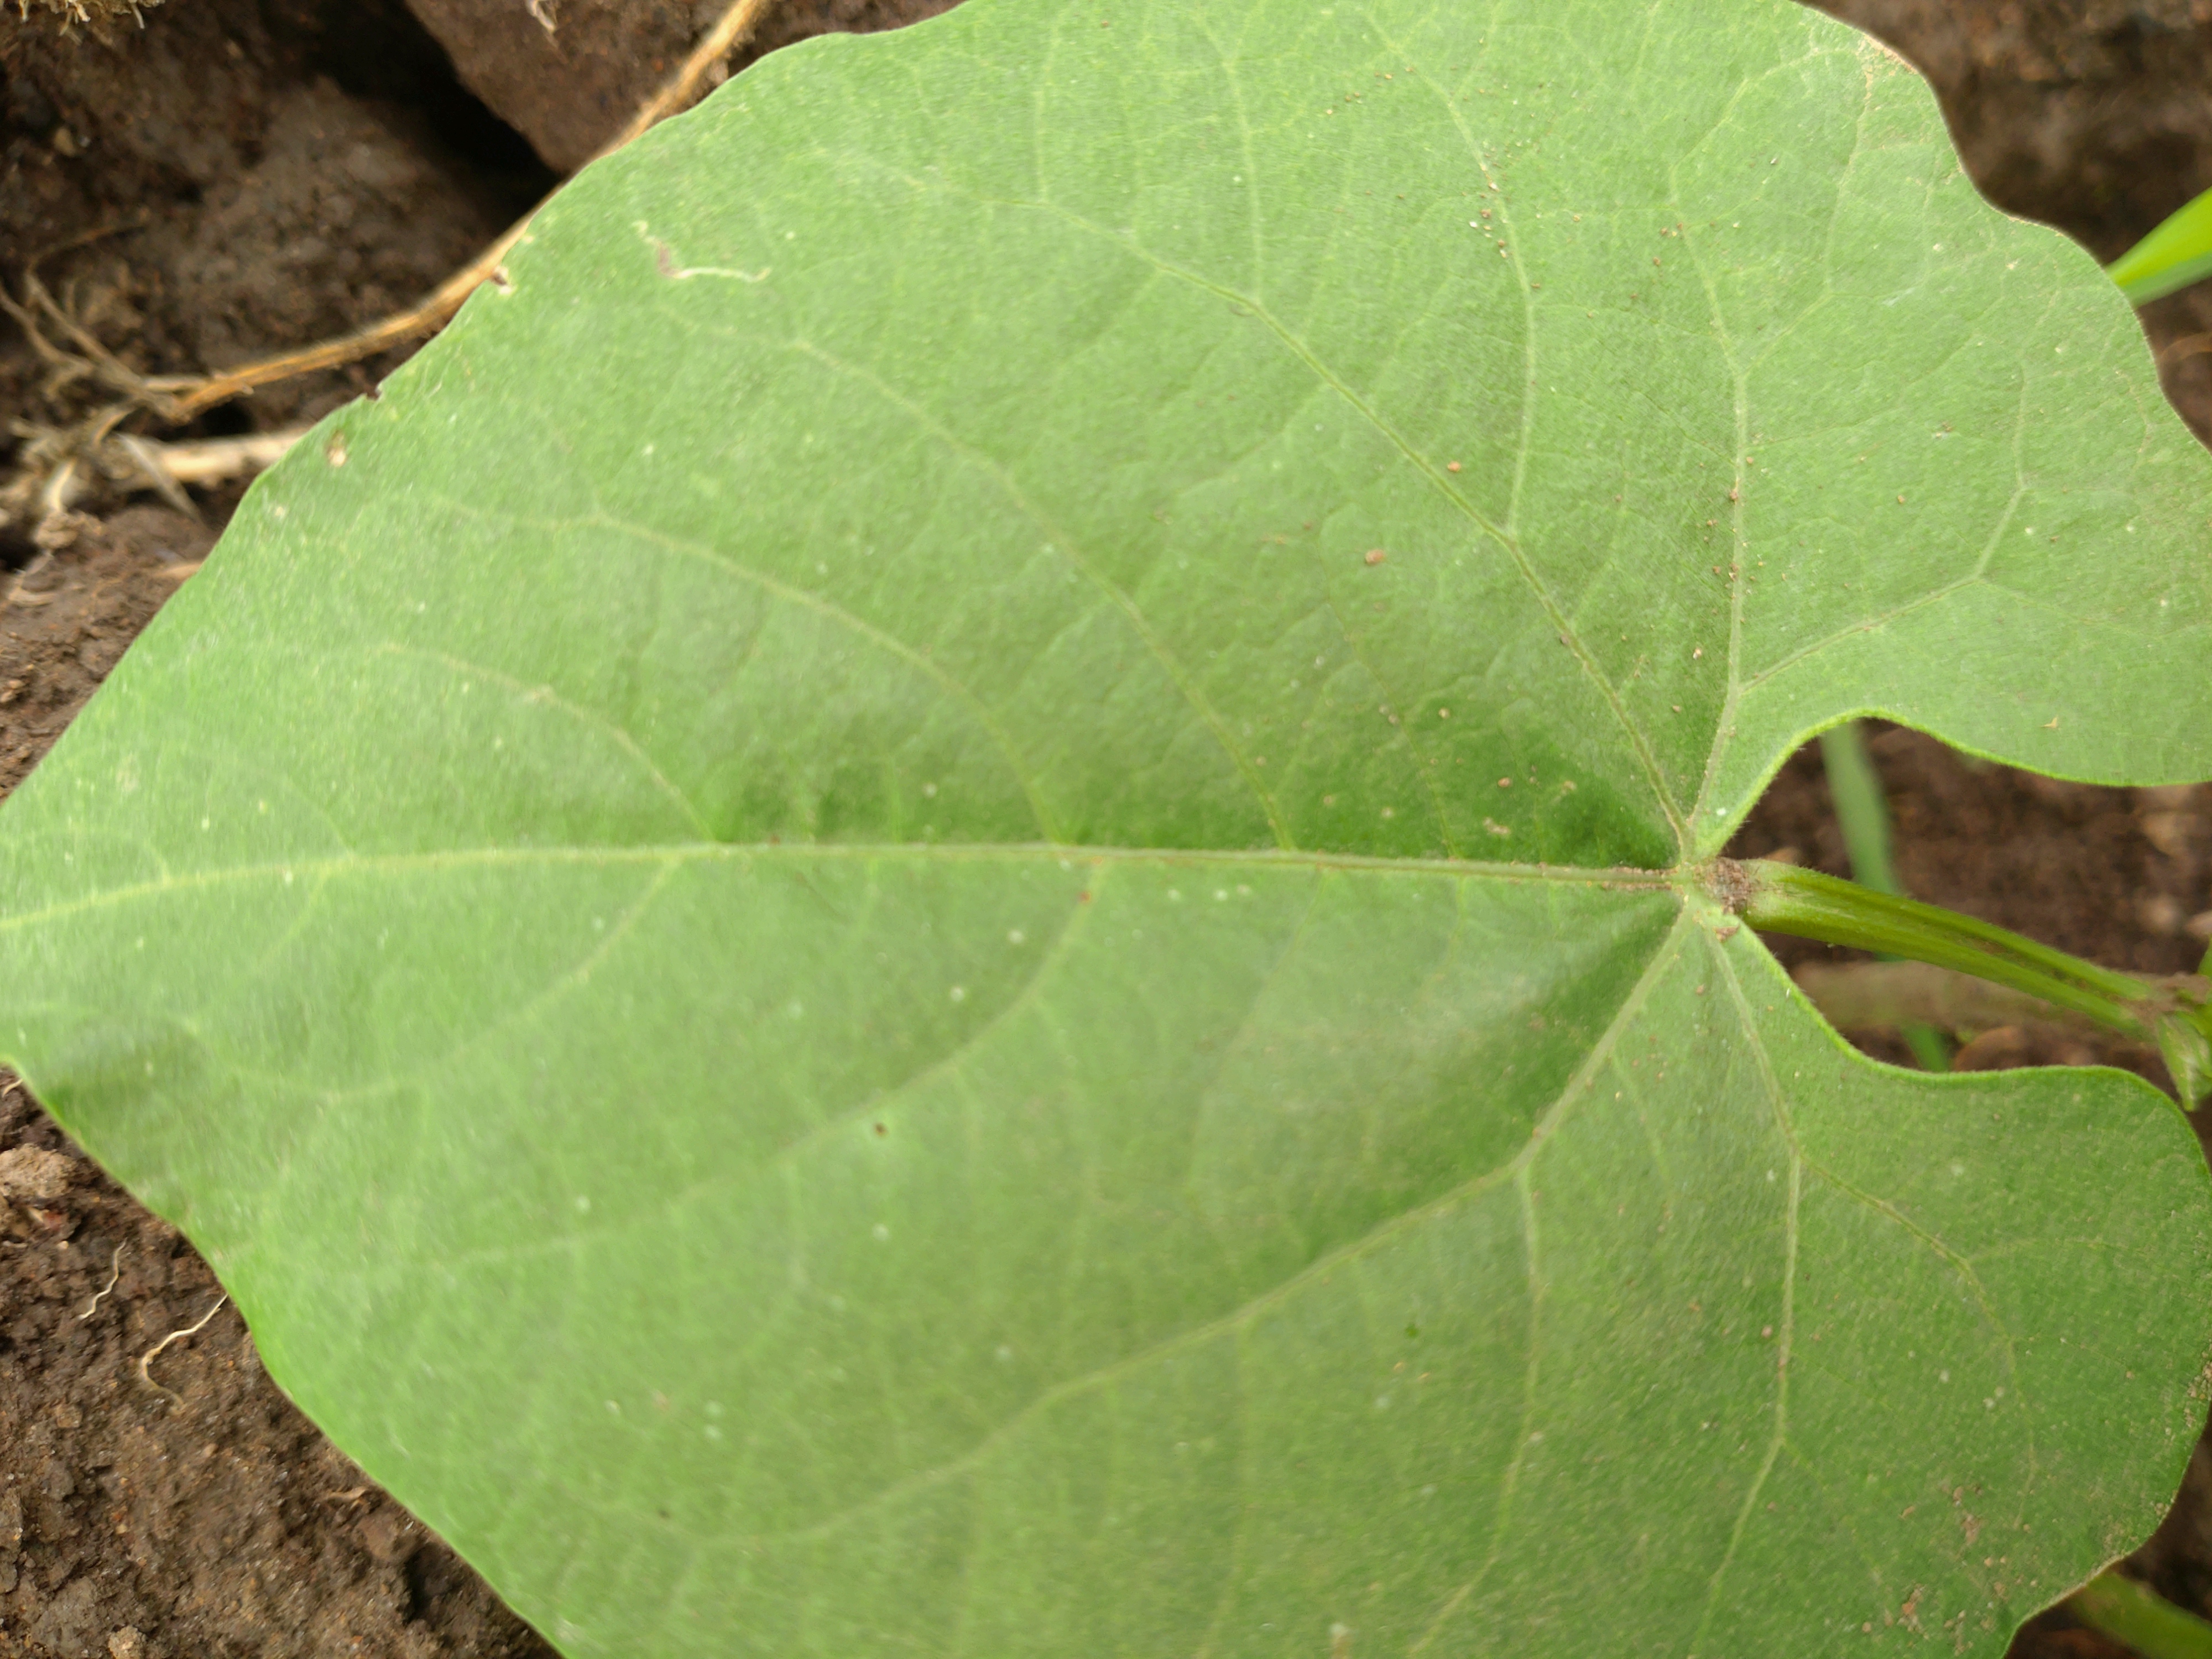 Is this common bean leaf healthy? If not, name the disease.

healthy
